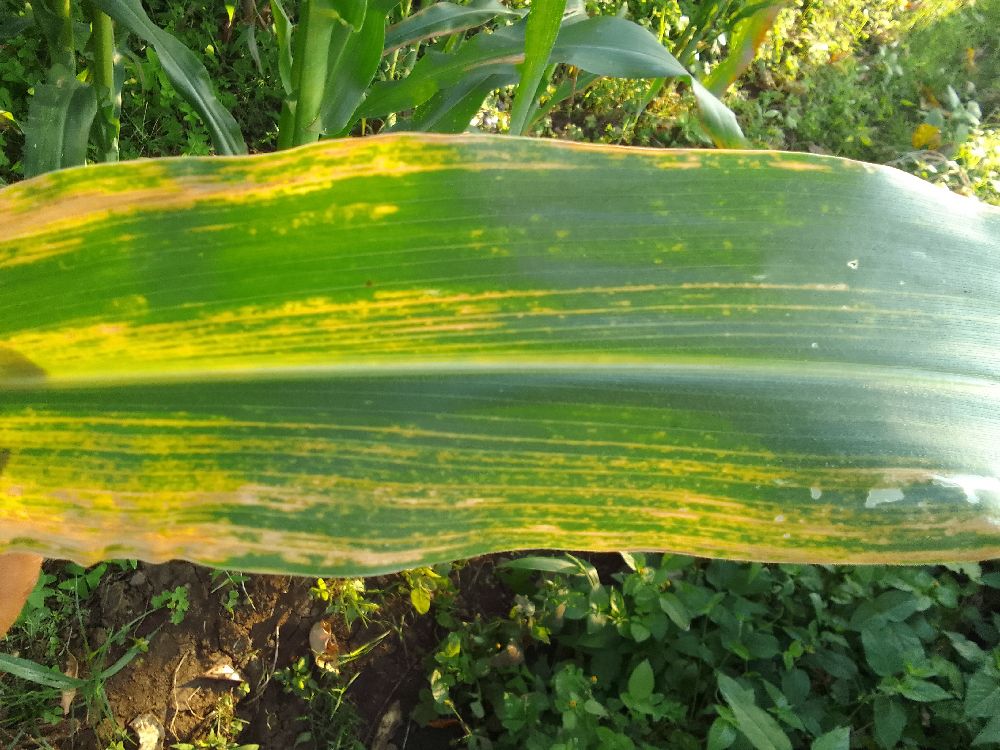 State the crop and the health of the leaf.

maize, maize lethal necrosis
